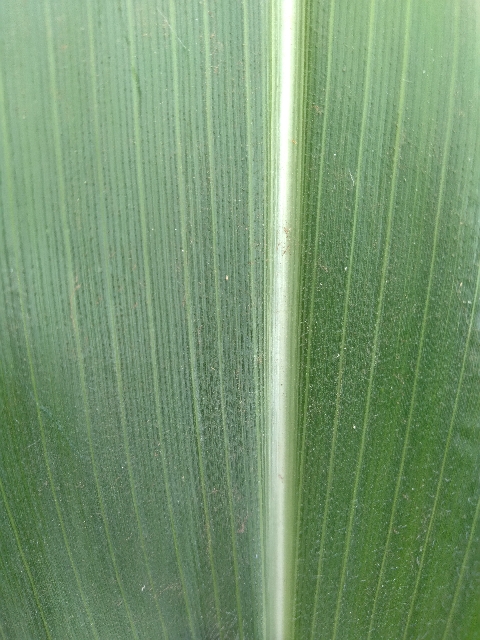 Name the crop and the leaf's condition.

maize, healthy
